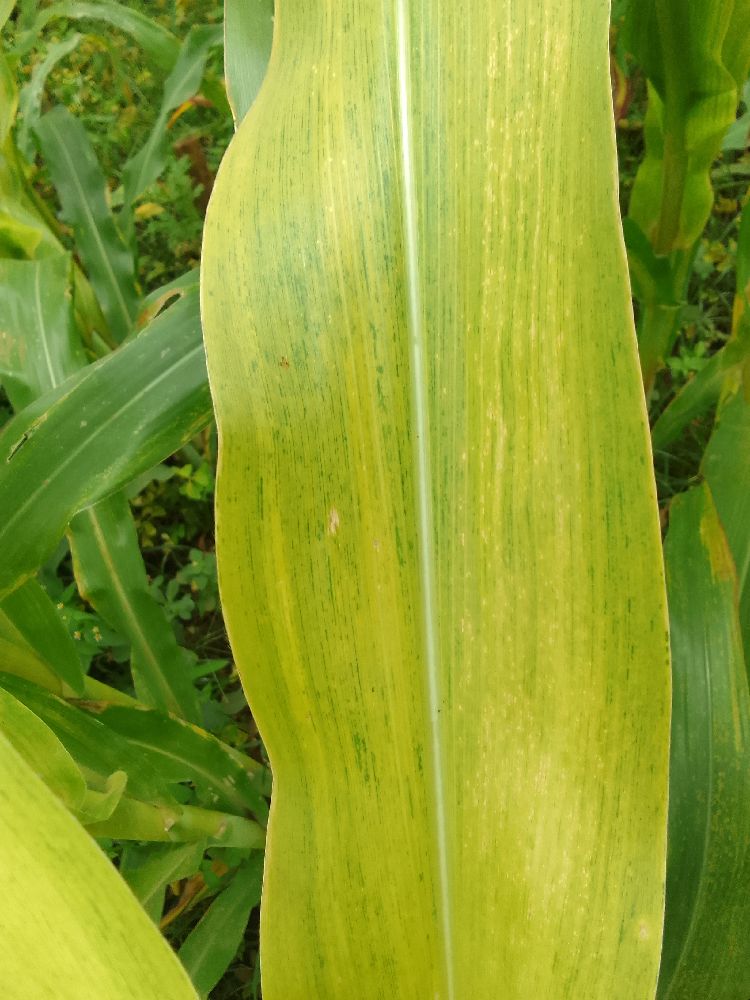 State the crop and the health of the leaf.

maize, maize lethal necrosis
